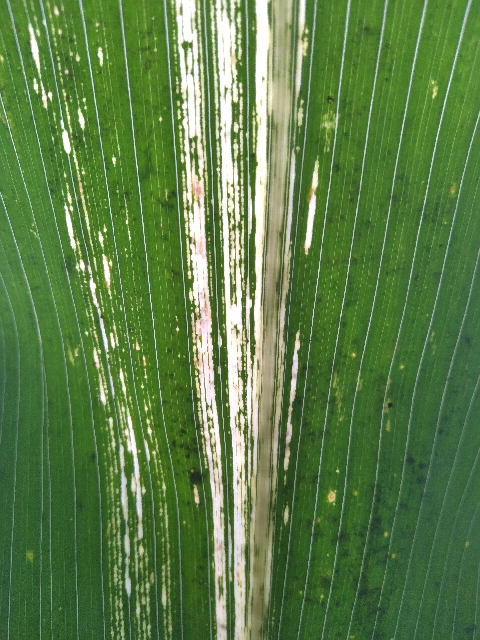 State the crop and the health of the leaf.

maize, maize streak virus
